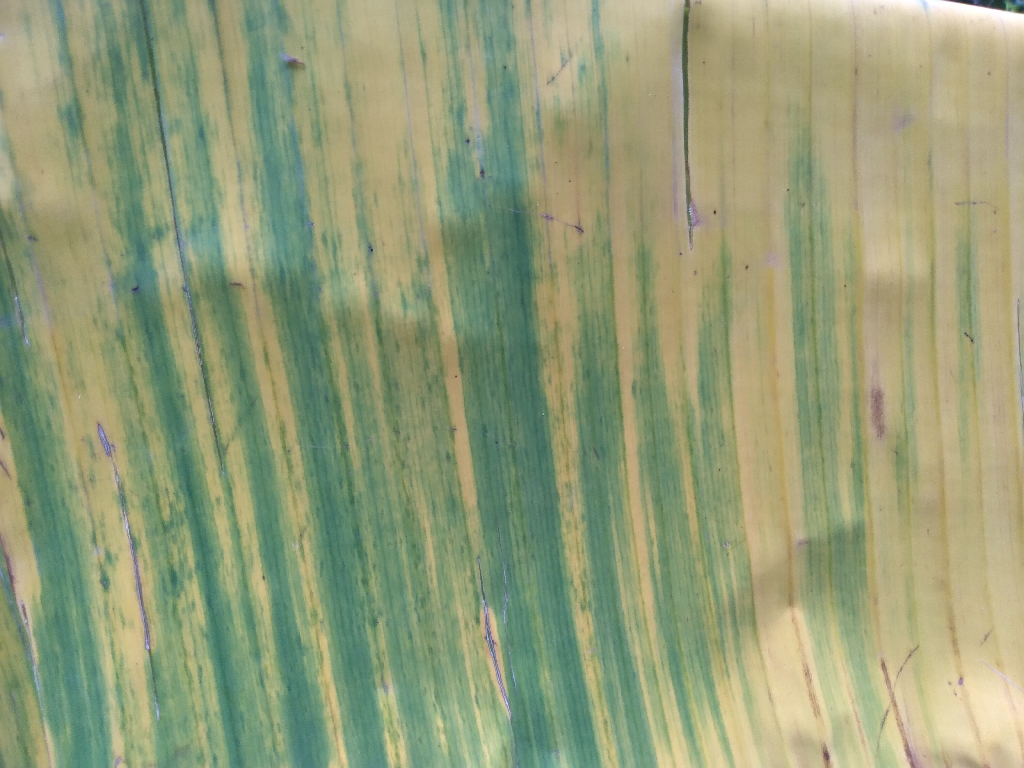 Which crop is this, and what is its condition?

banana, fusarium wilt race 1
